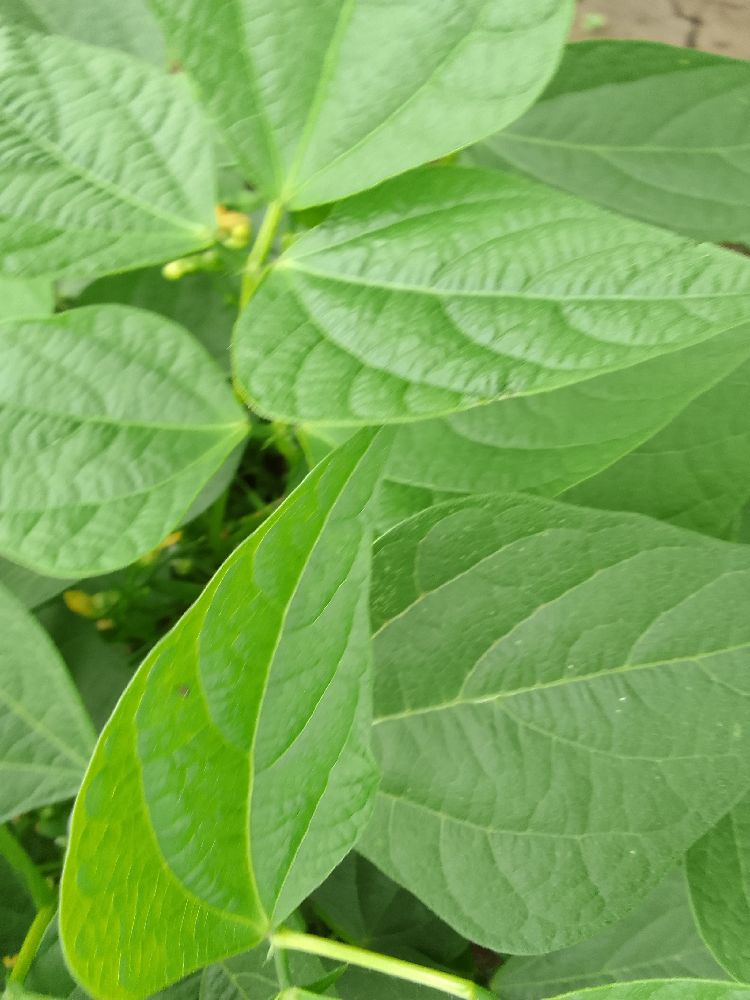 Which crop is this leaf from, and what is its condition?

common bean, healthy
